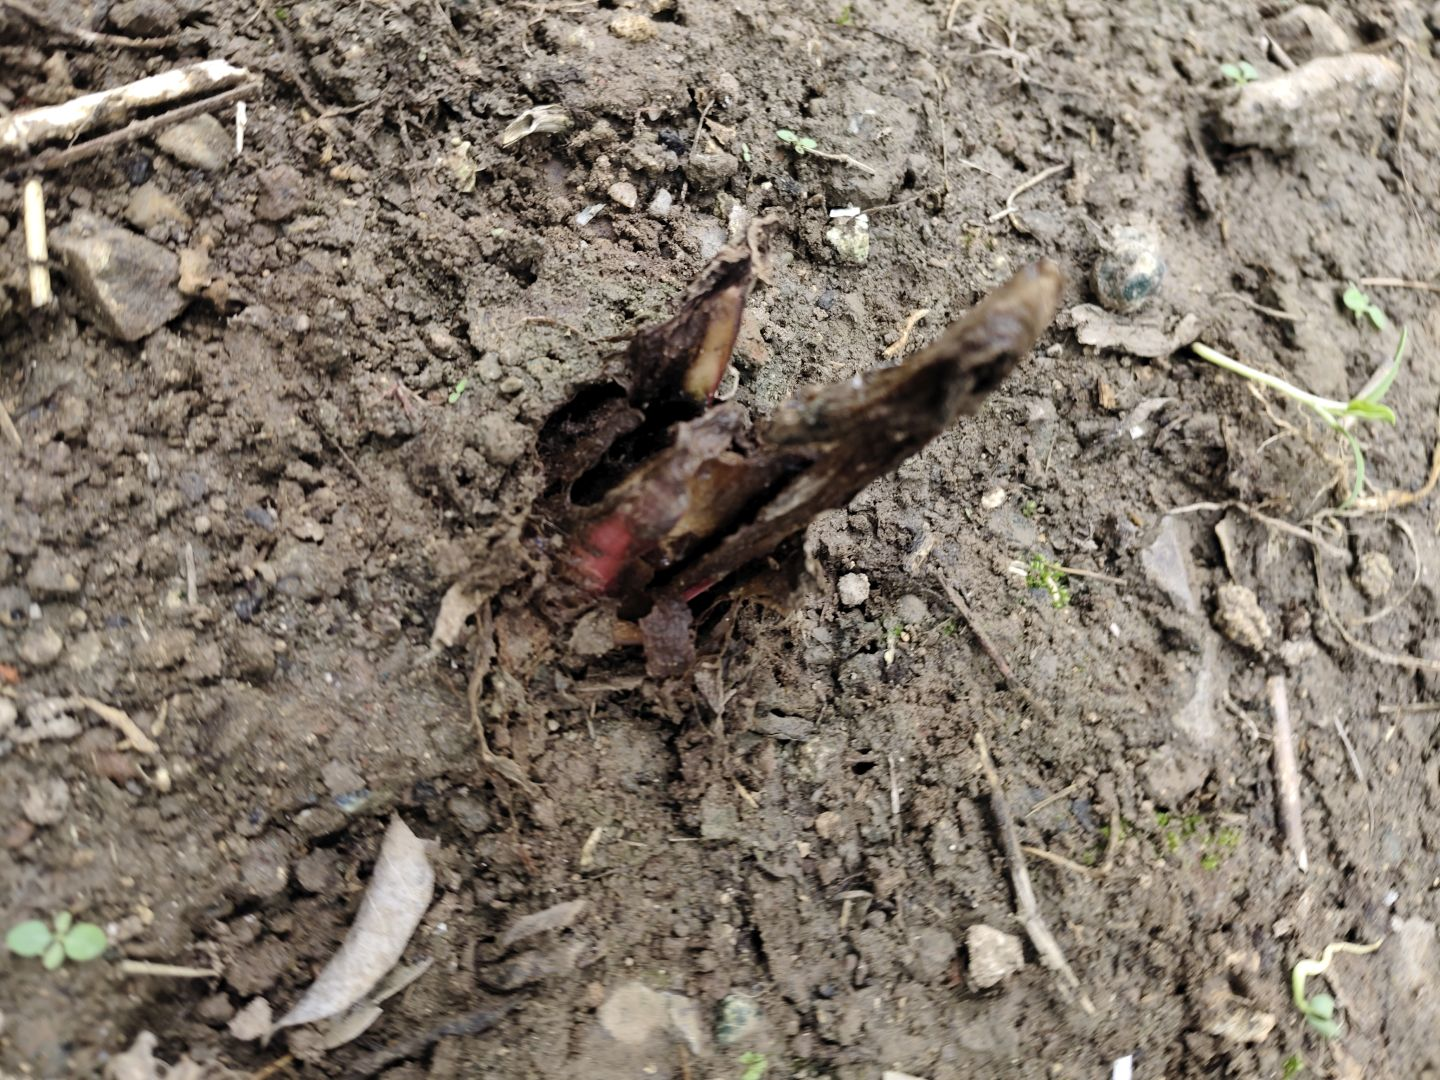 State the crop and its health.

taro, root rot
